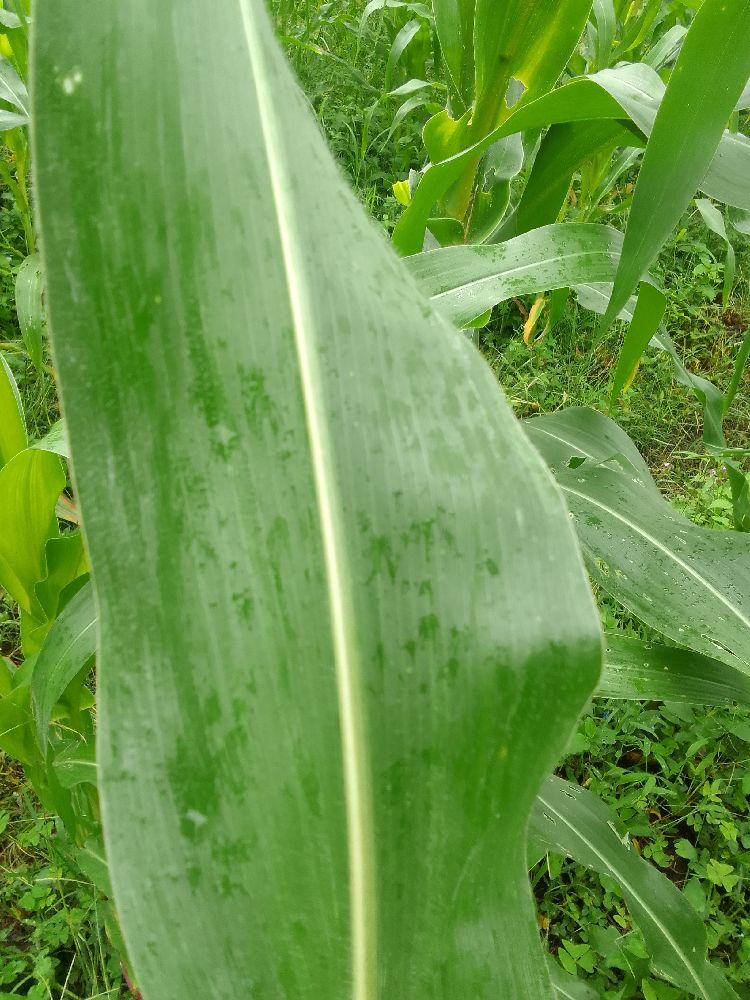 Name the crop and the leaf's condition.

maize, healthy
